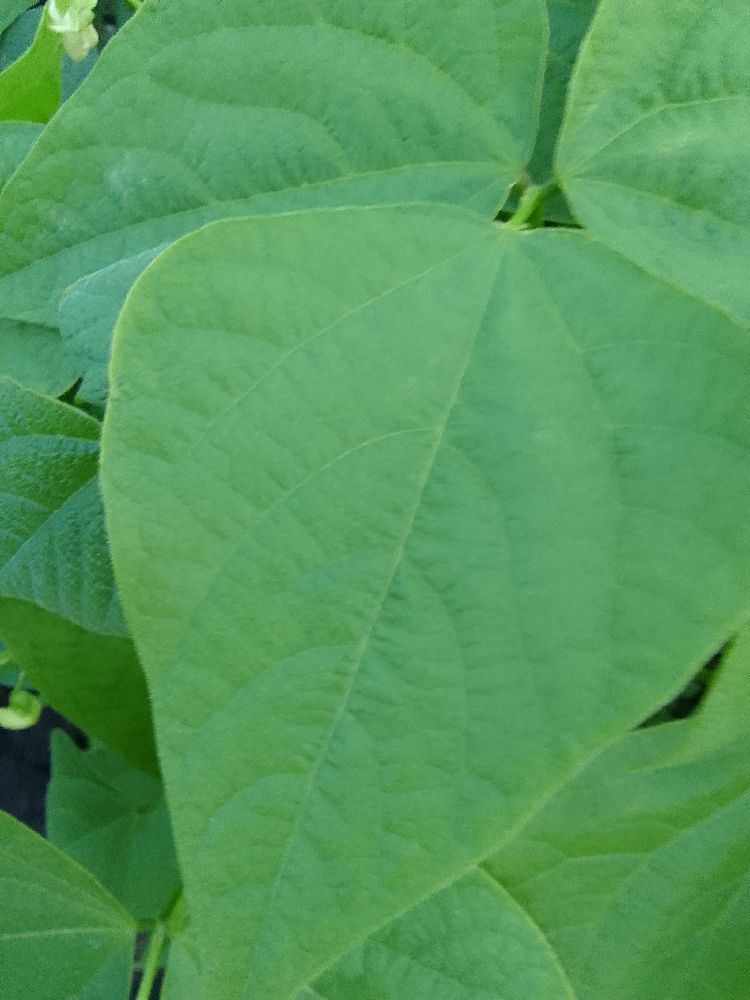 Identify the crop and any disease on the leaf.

common bean, healthy
